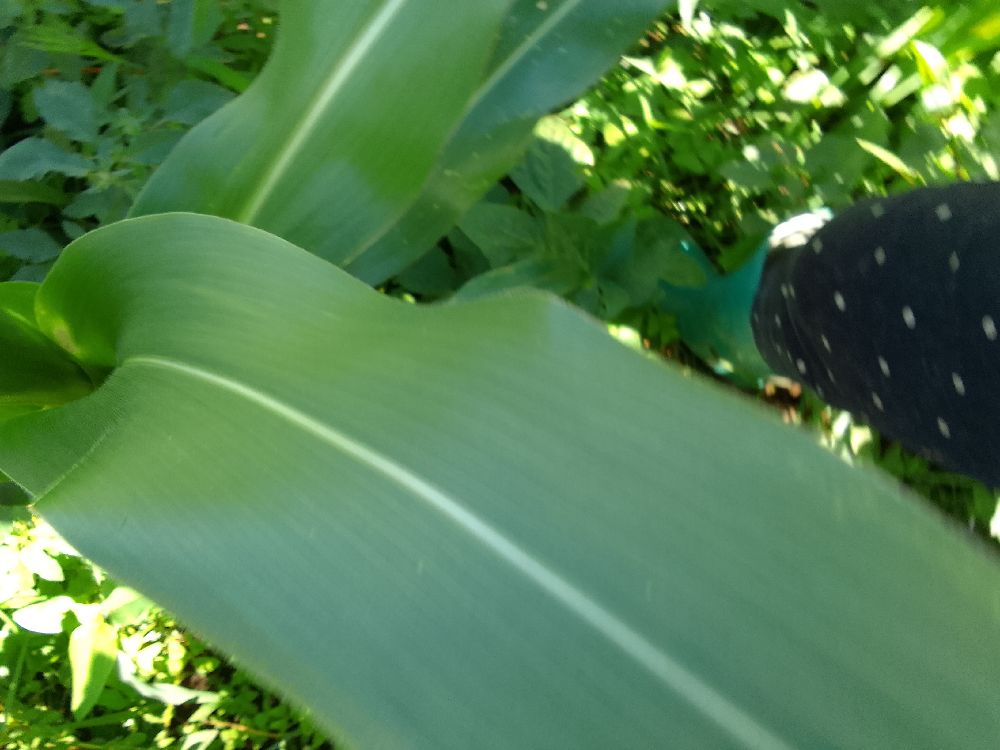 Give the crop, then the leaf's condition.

maize, healthy
